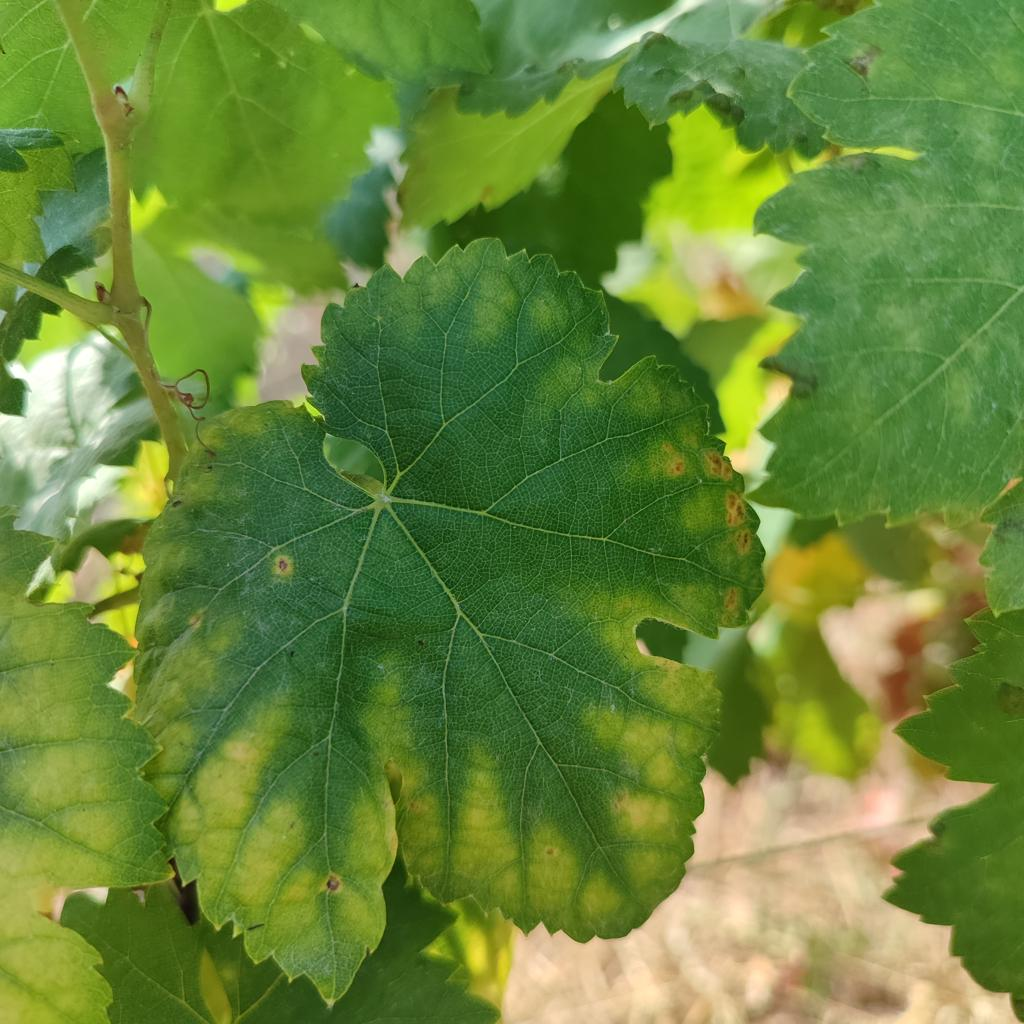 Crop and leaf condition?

grapevine, esca complex
